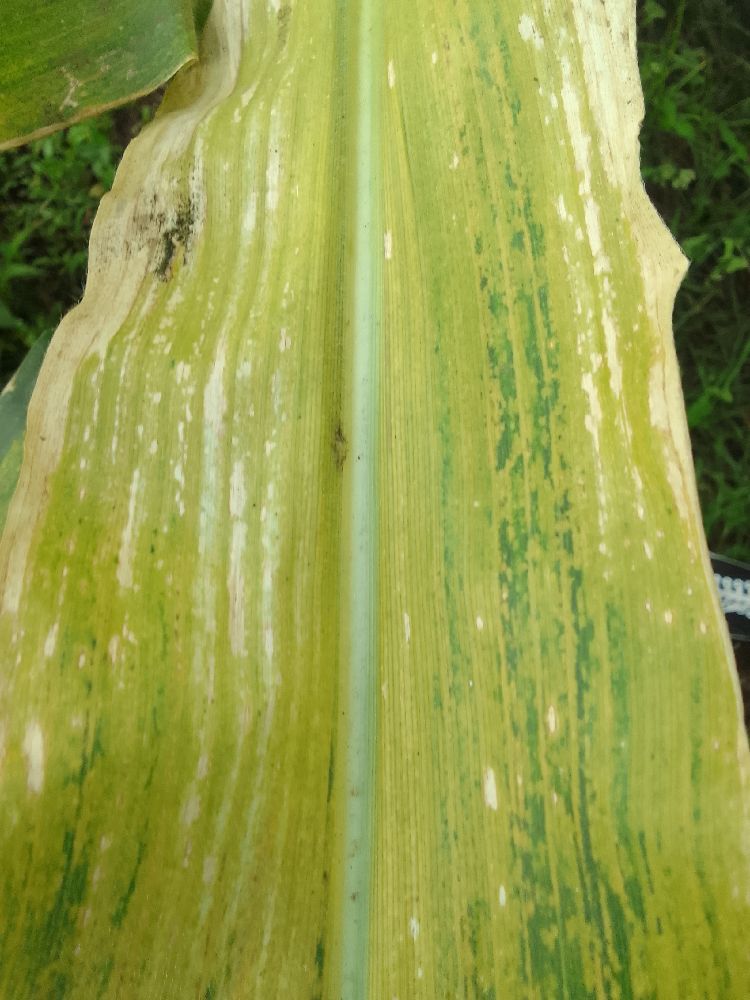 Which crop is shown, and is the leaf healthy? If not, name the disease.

maize, maize lethal necrosis
